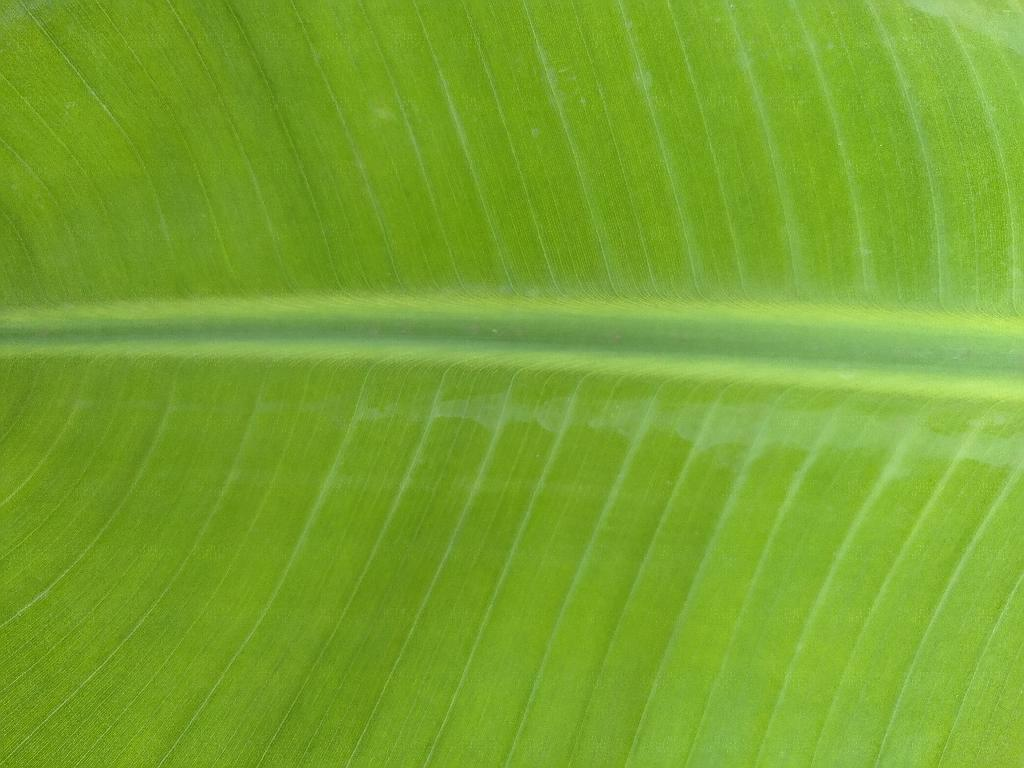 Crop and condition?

banana, healthy
